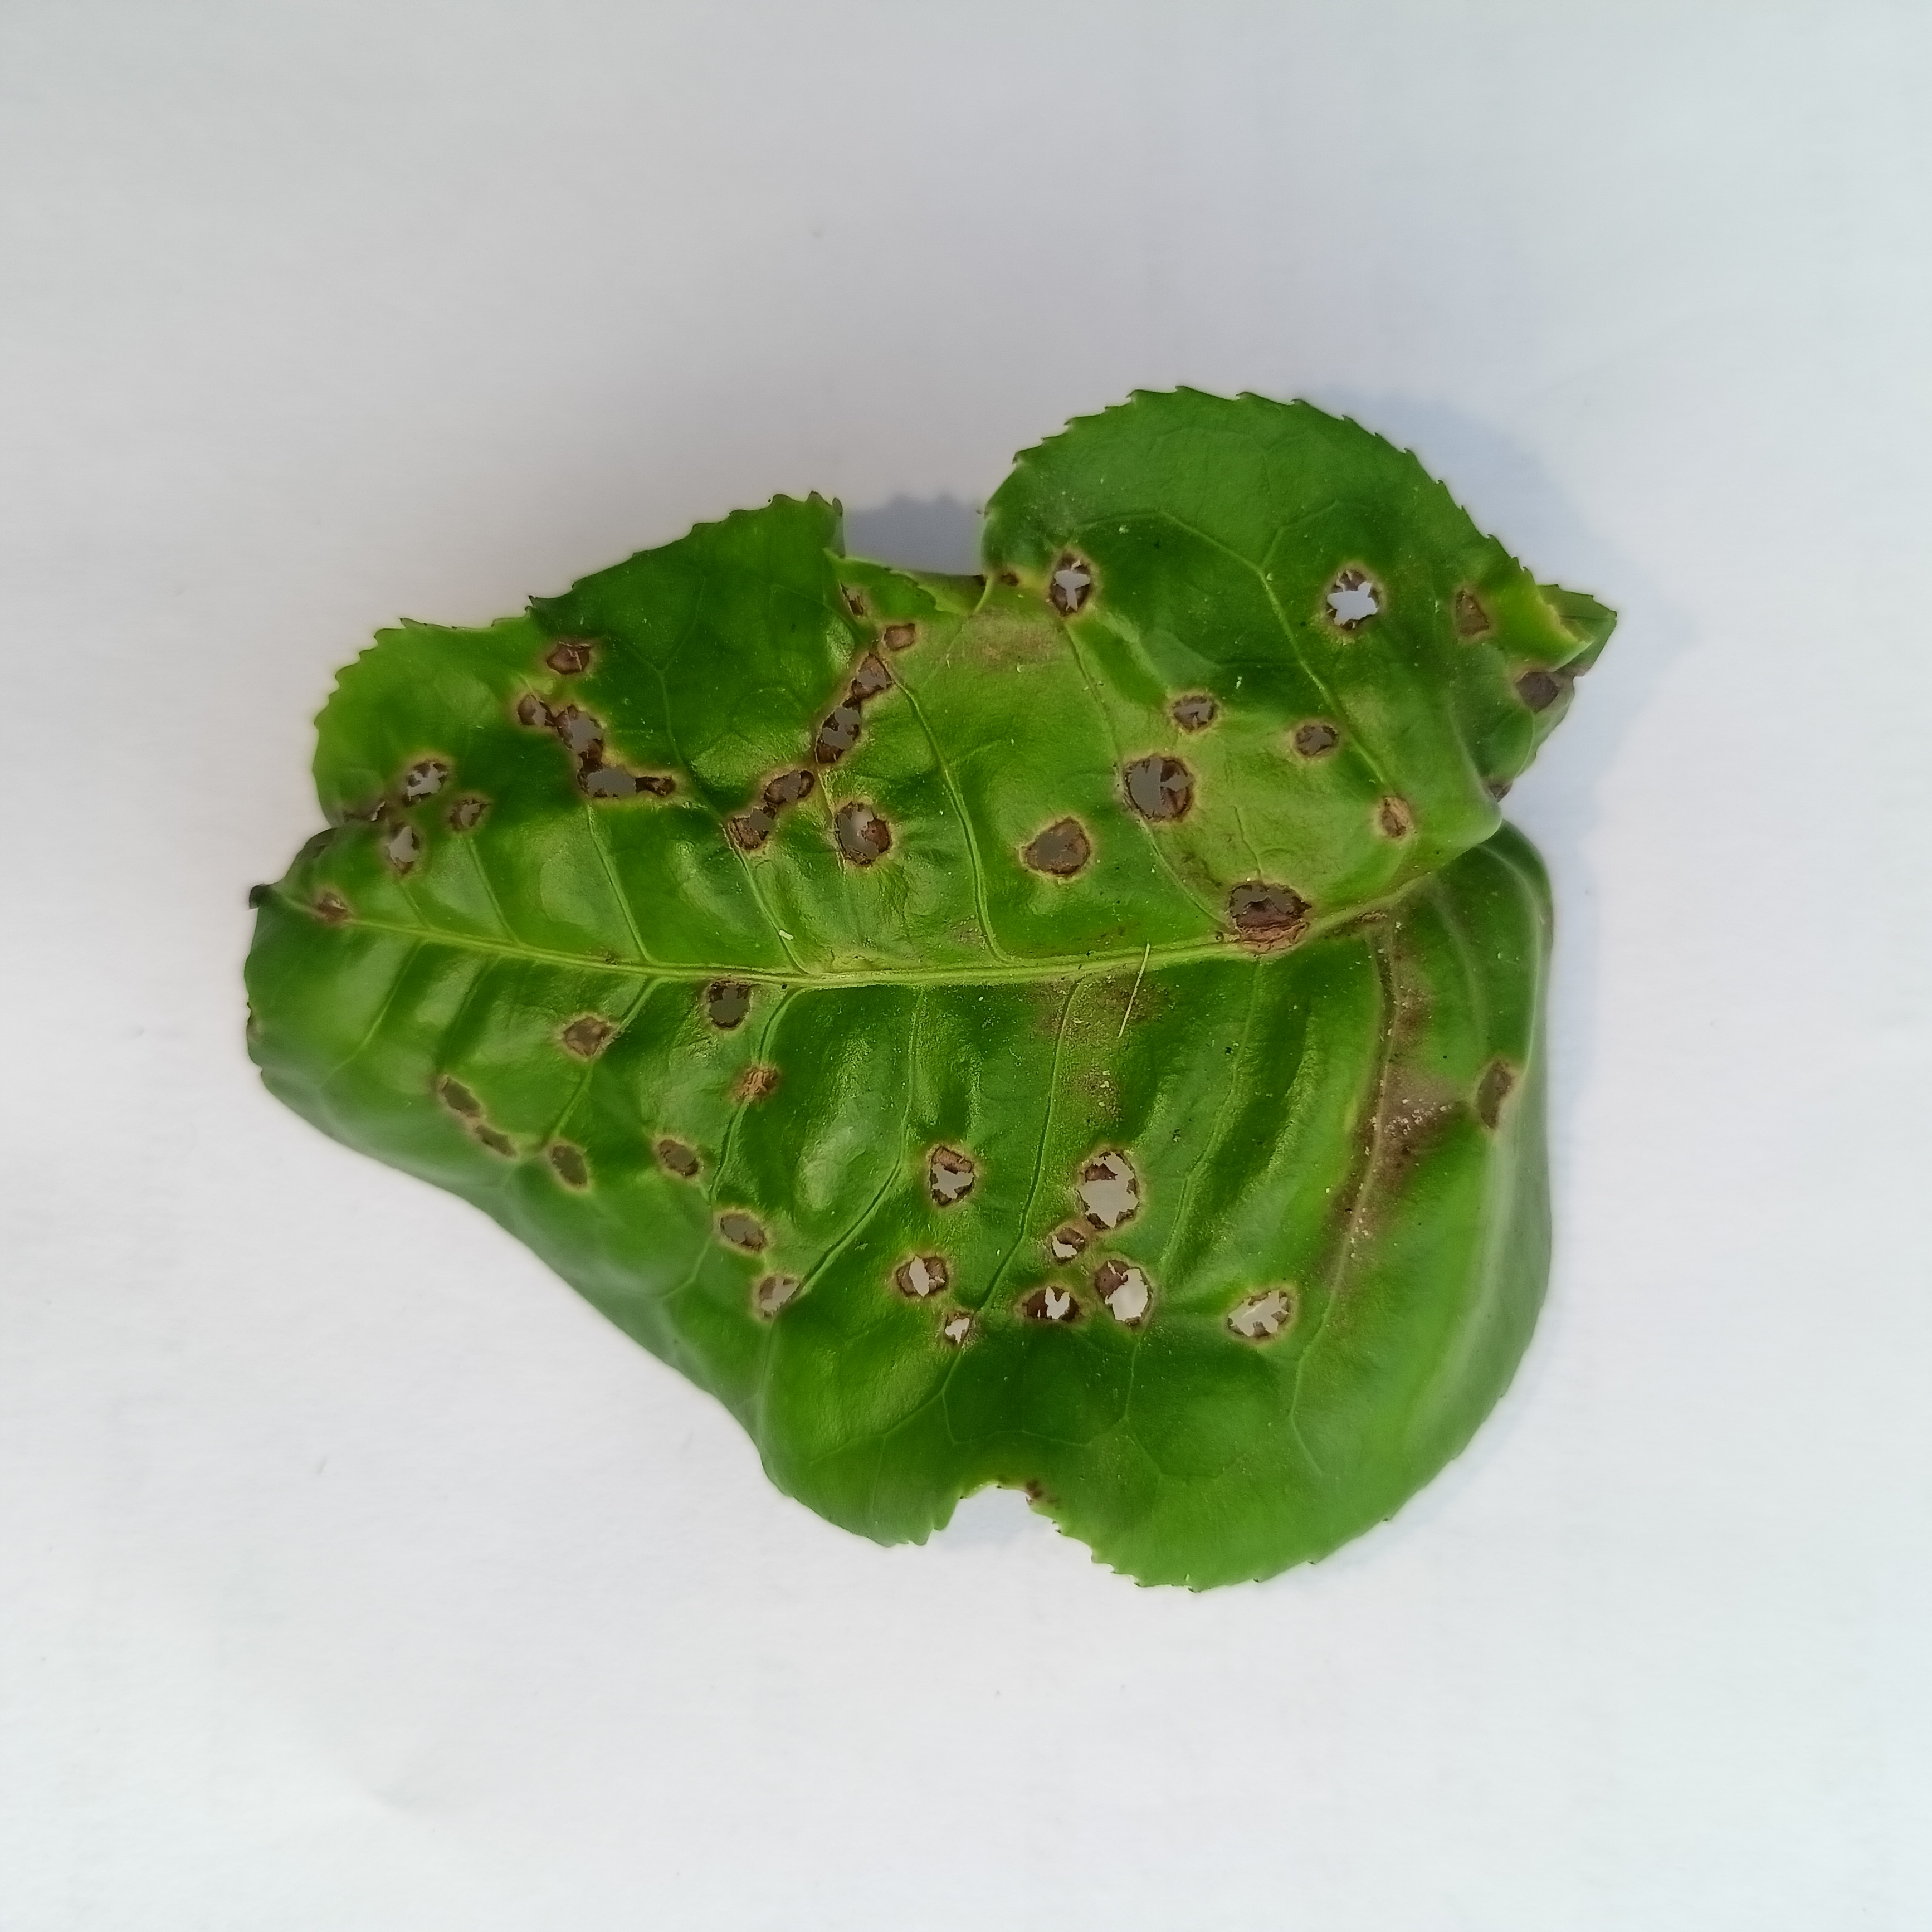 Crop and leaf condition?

tea, helopeltis
